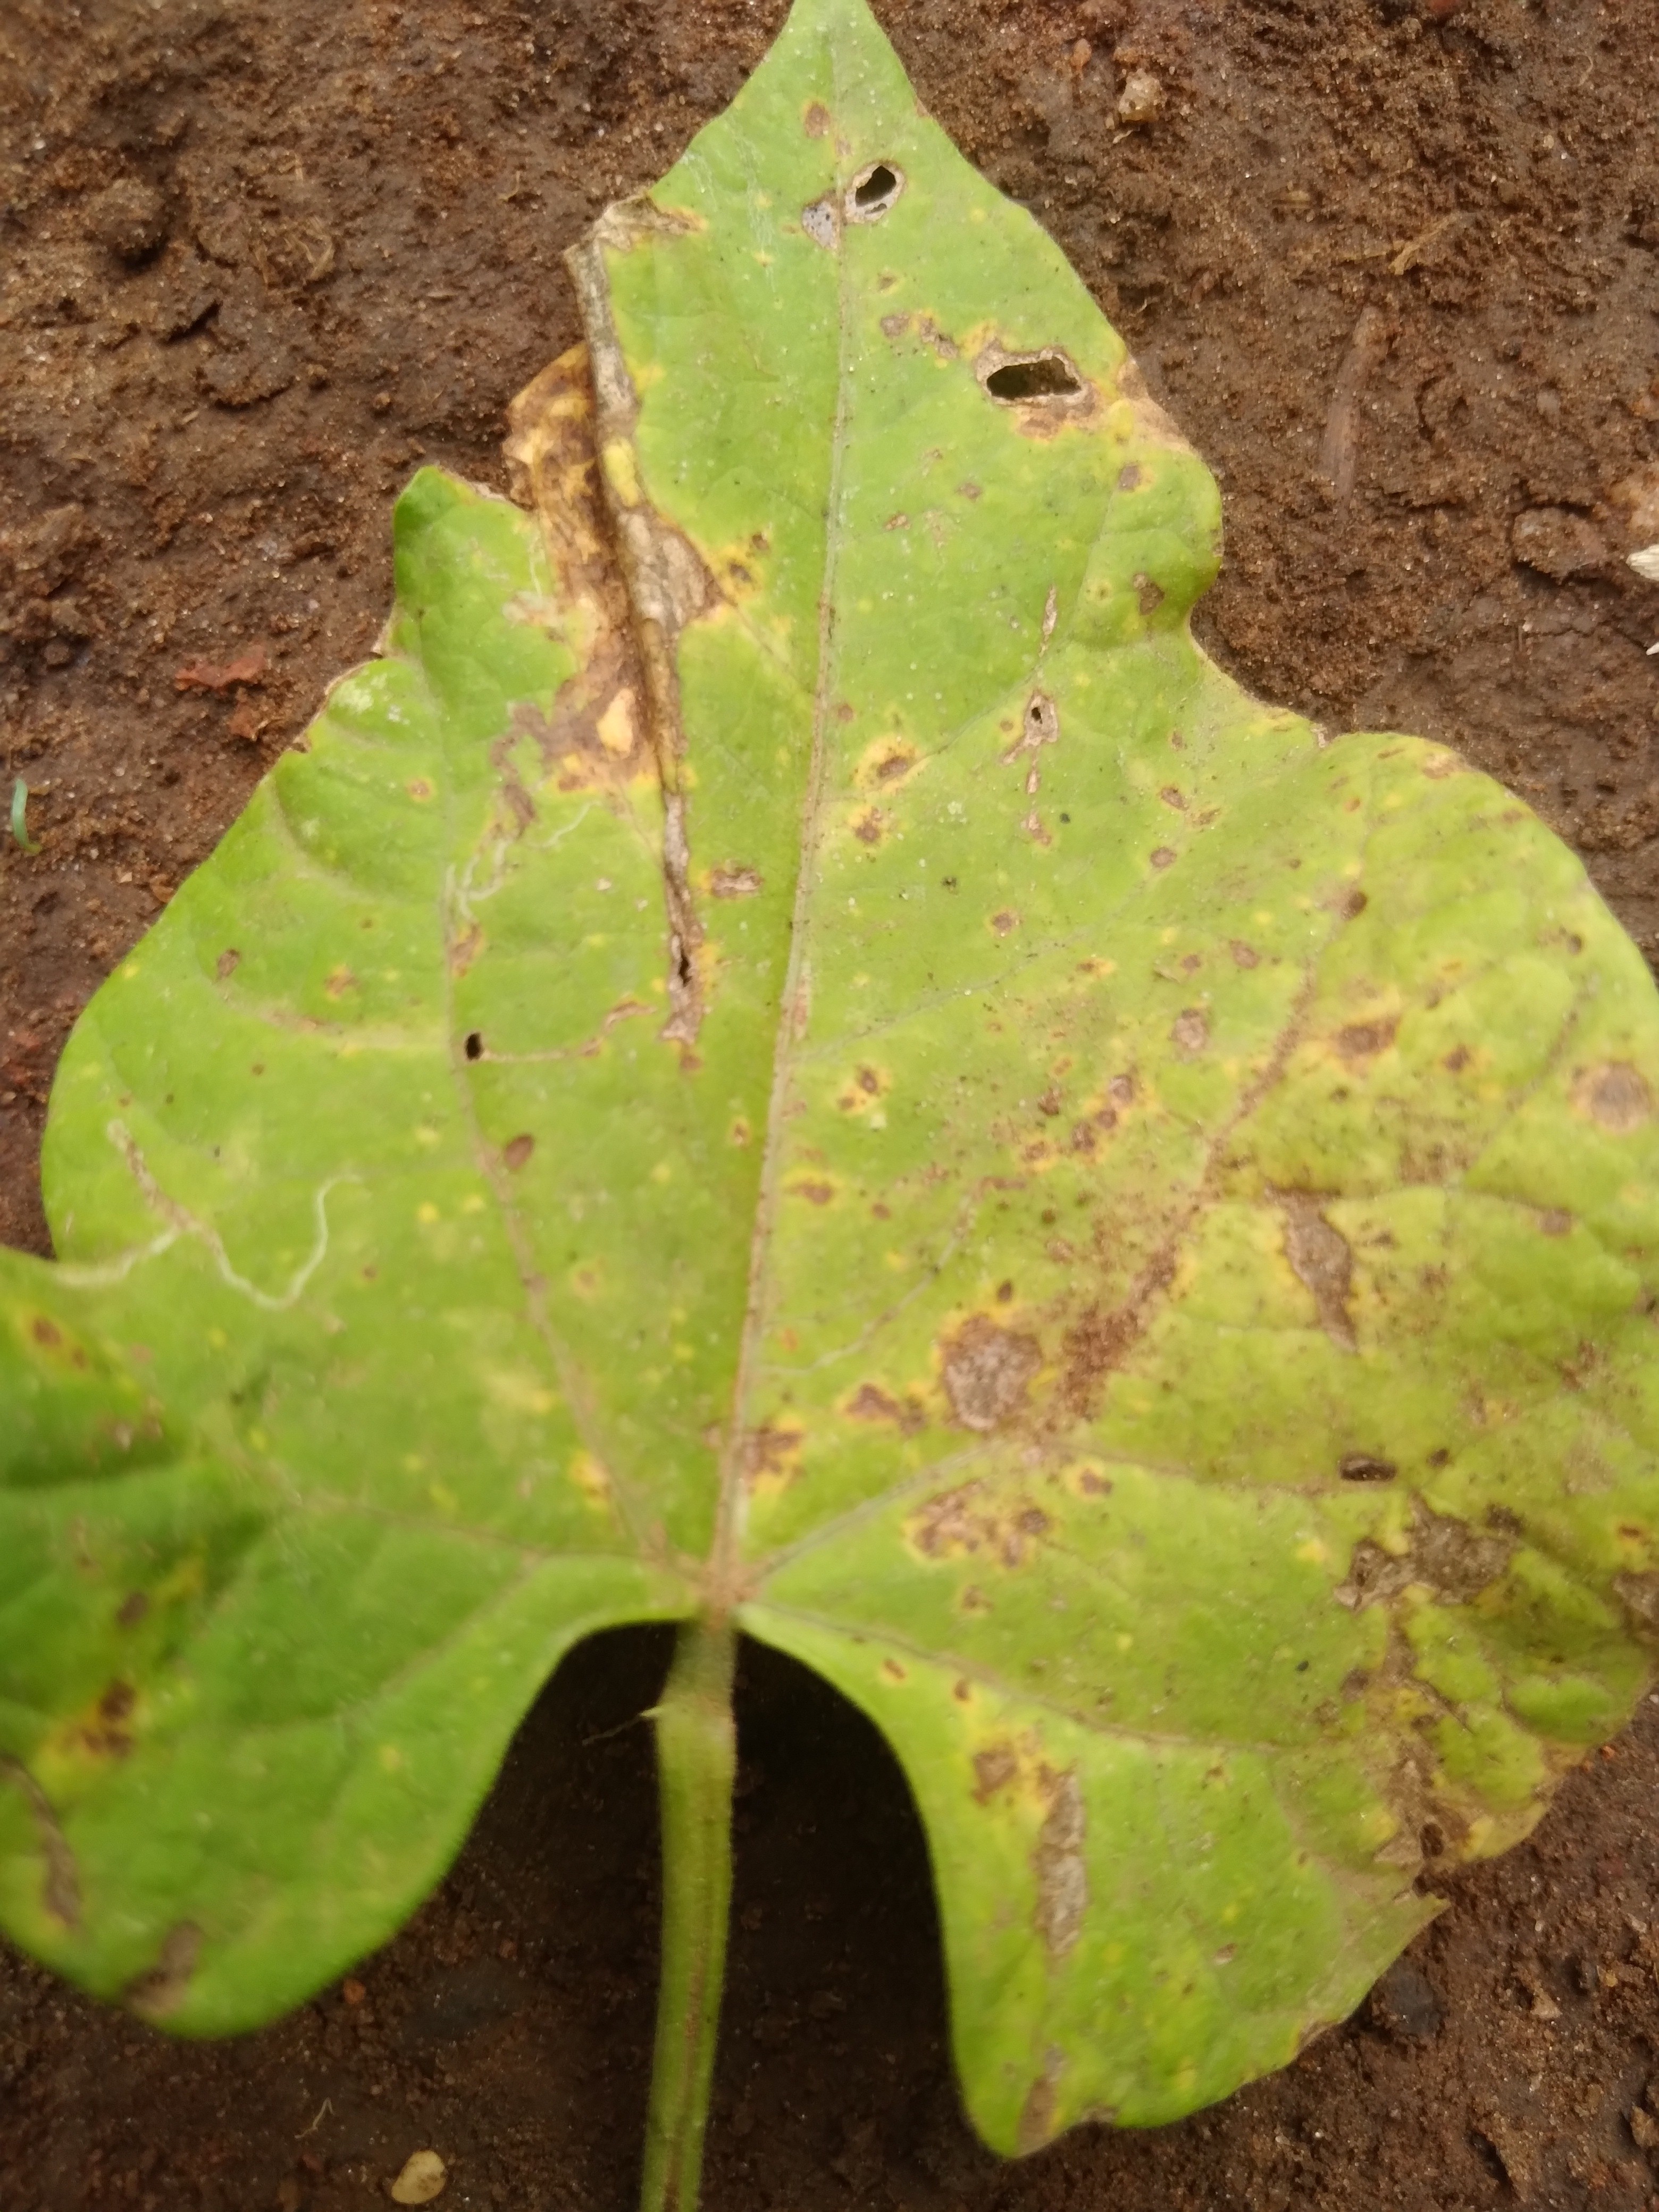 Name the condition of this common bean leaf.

rust
